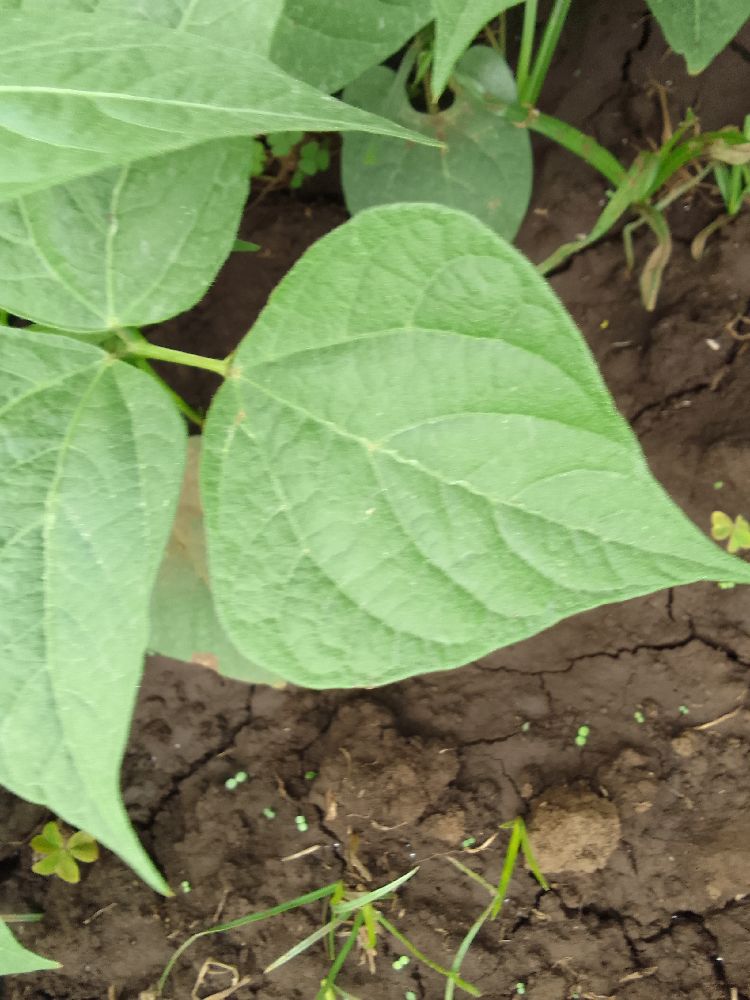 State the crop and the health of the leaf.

common bean, healthy
